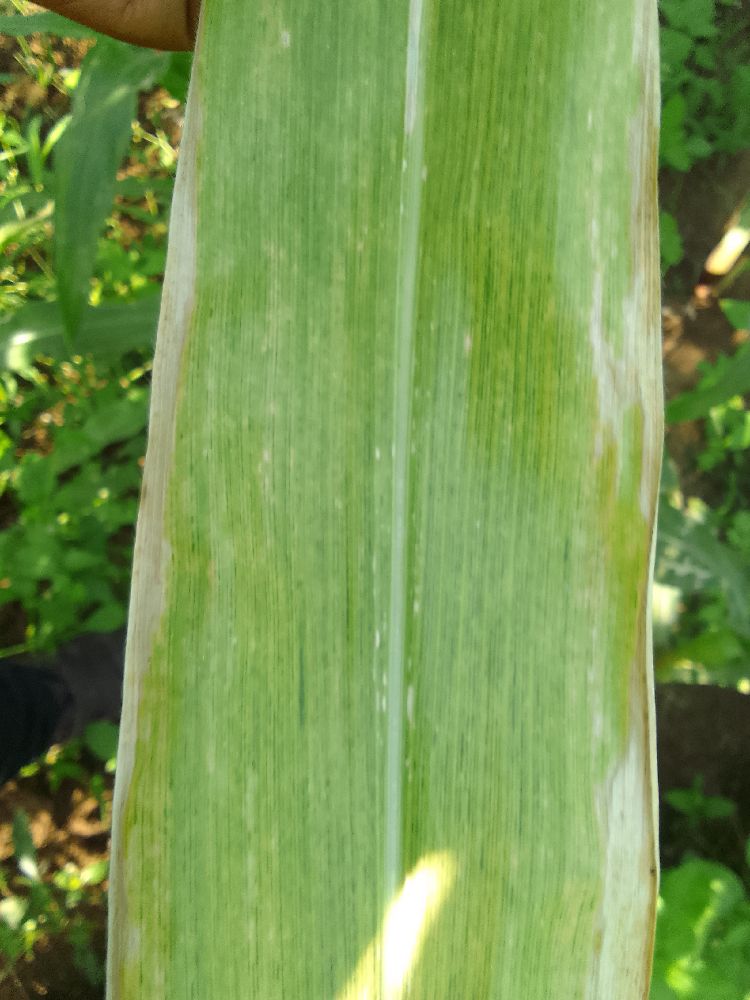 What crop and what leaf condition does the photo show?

maize, maize lethal necrosis
